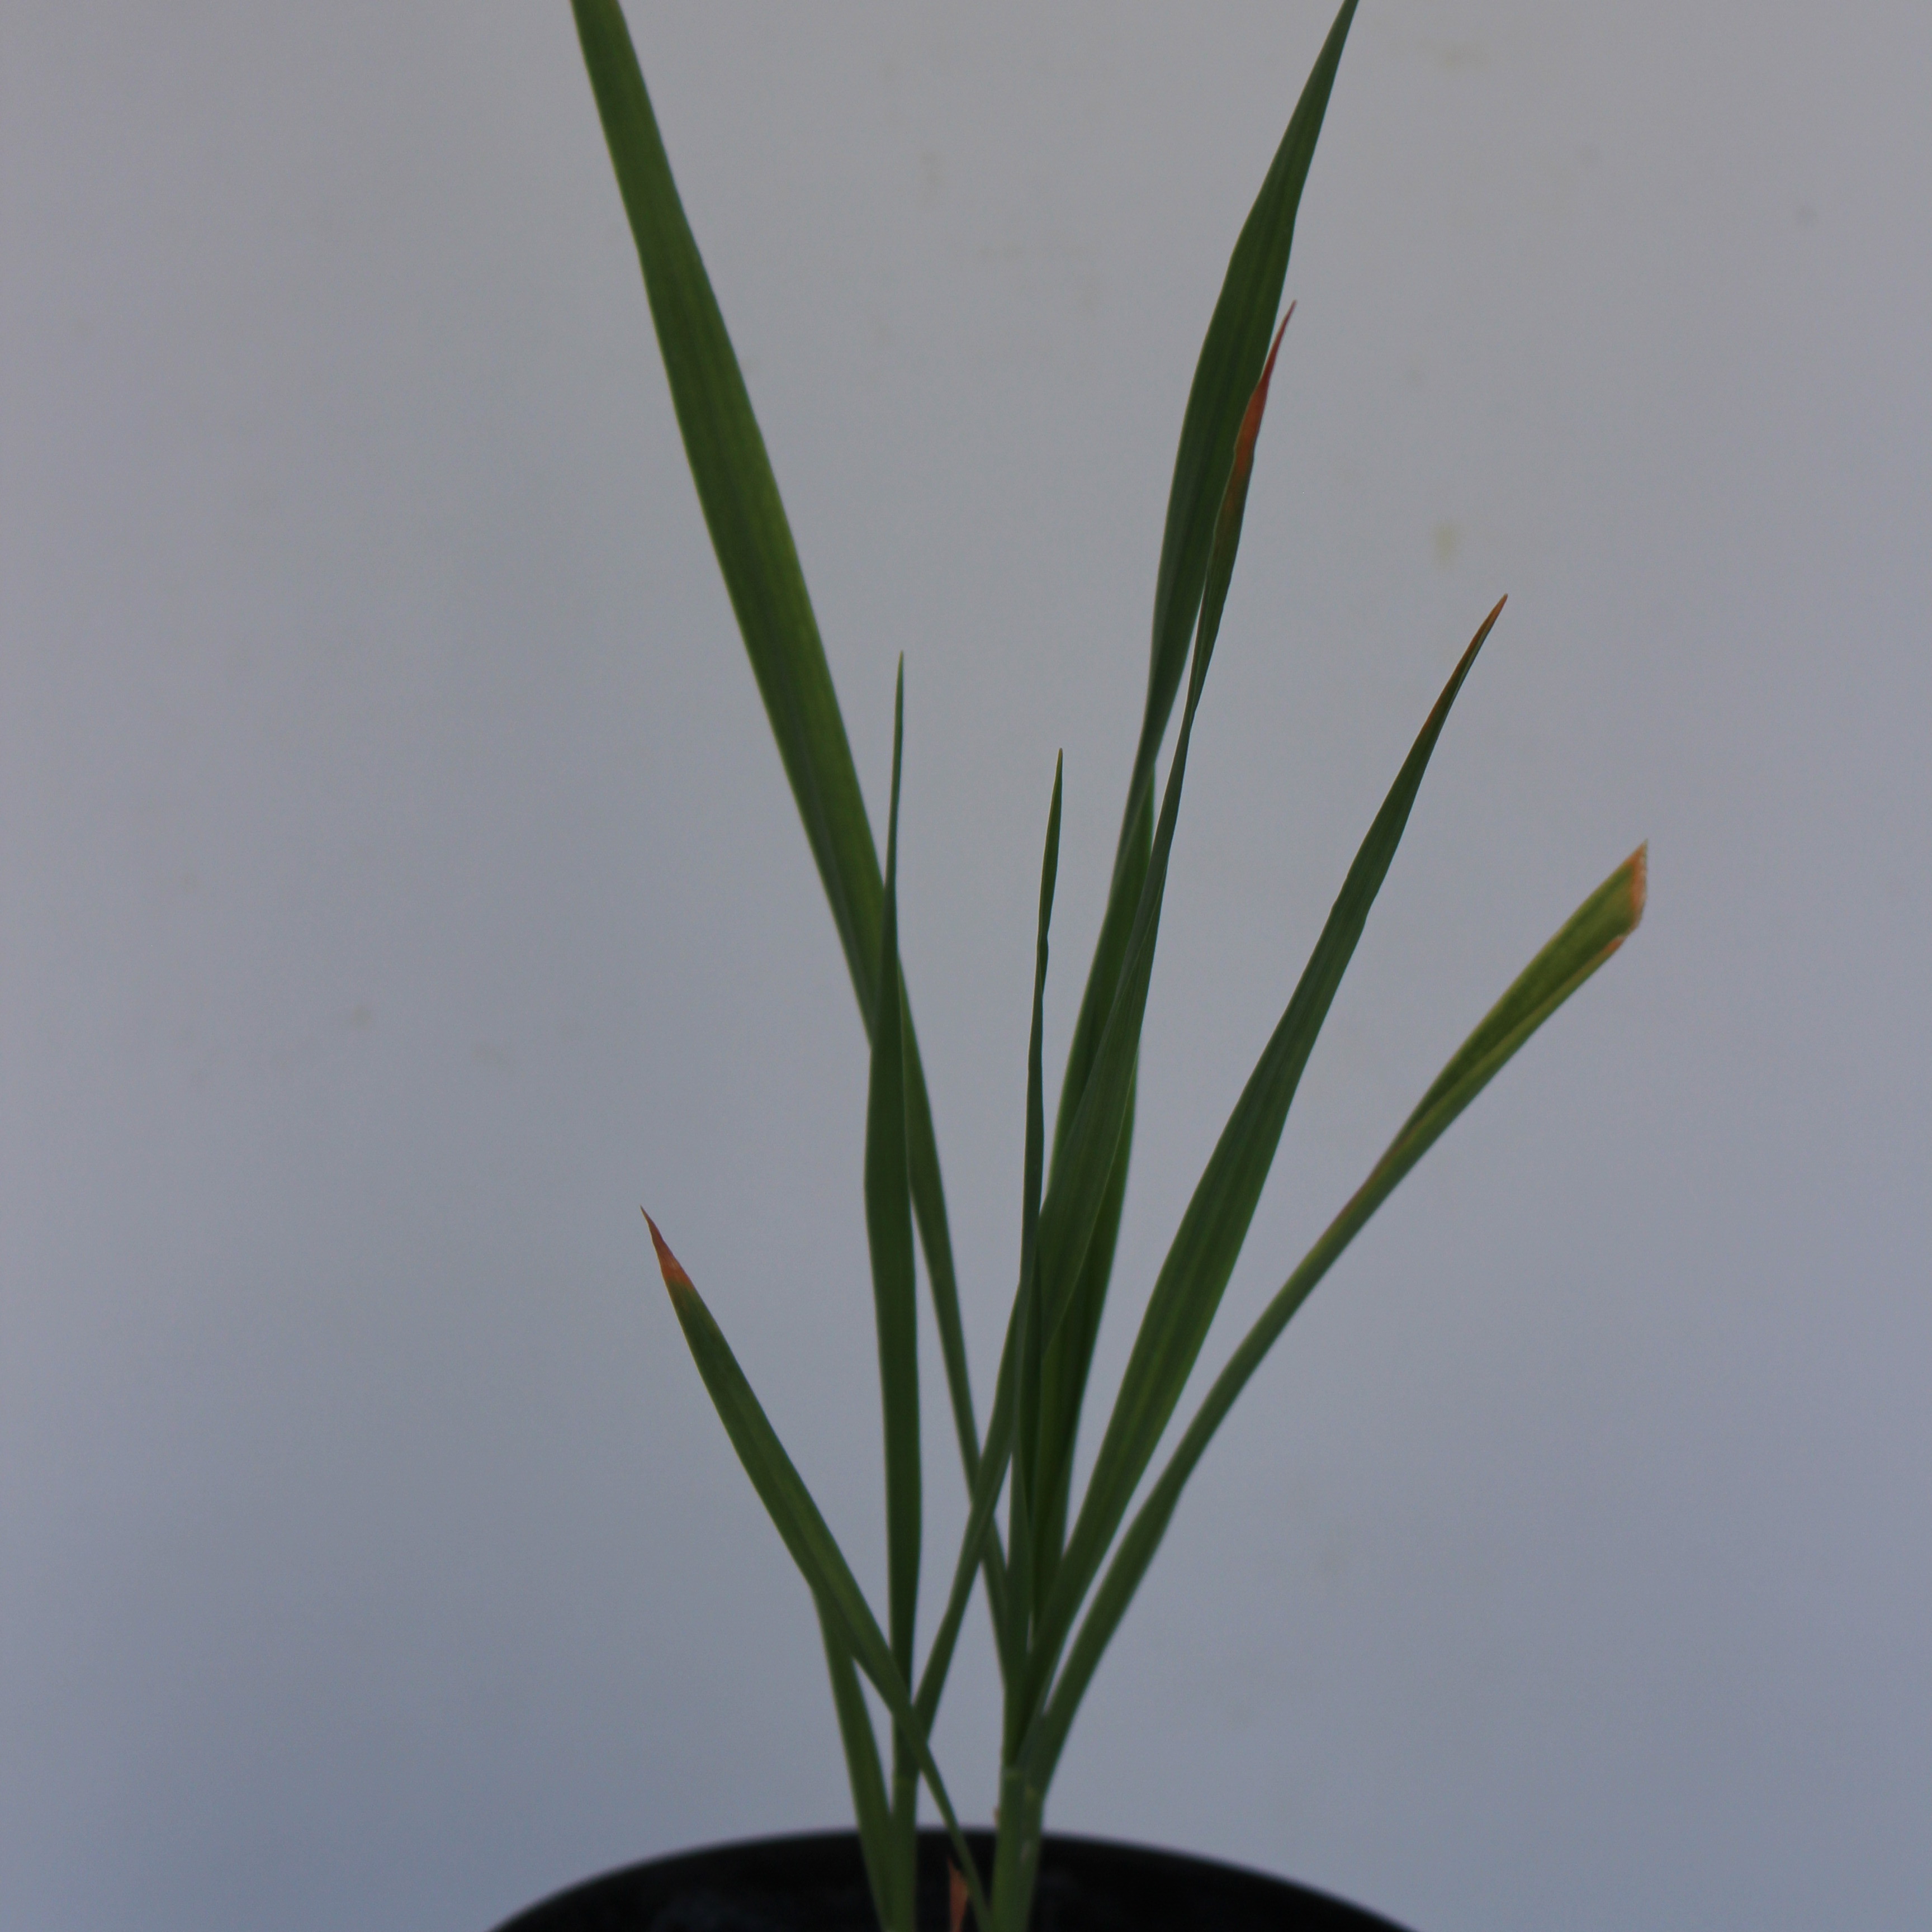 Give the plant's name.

Avena sterilis
